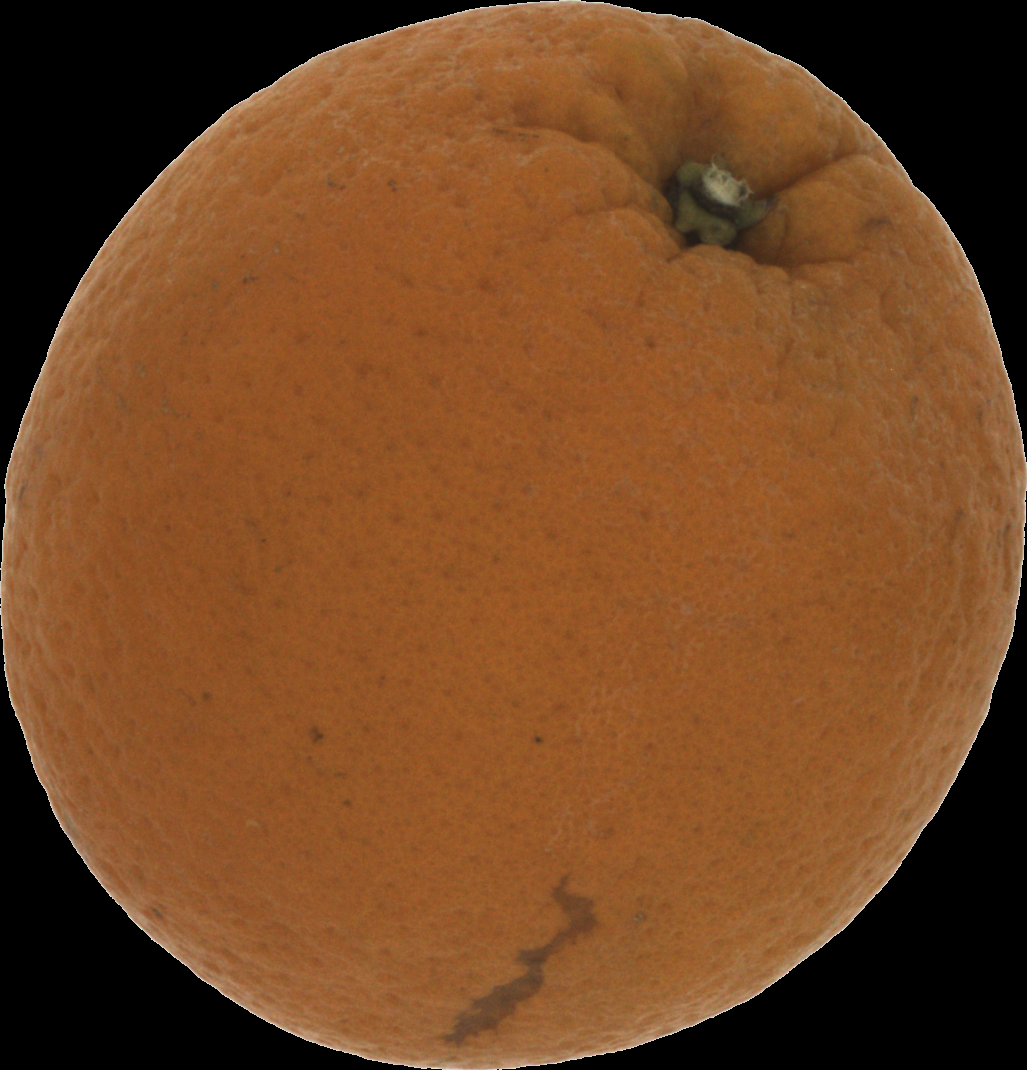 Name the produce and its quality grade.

orange, bad
